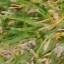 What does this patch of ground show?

grass
